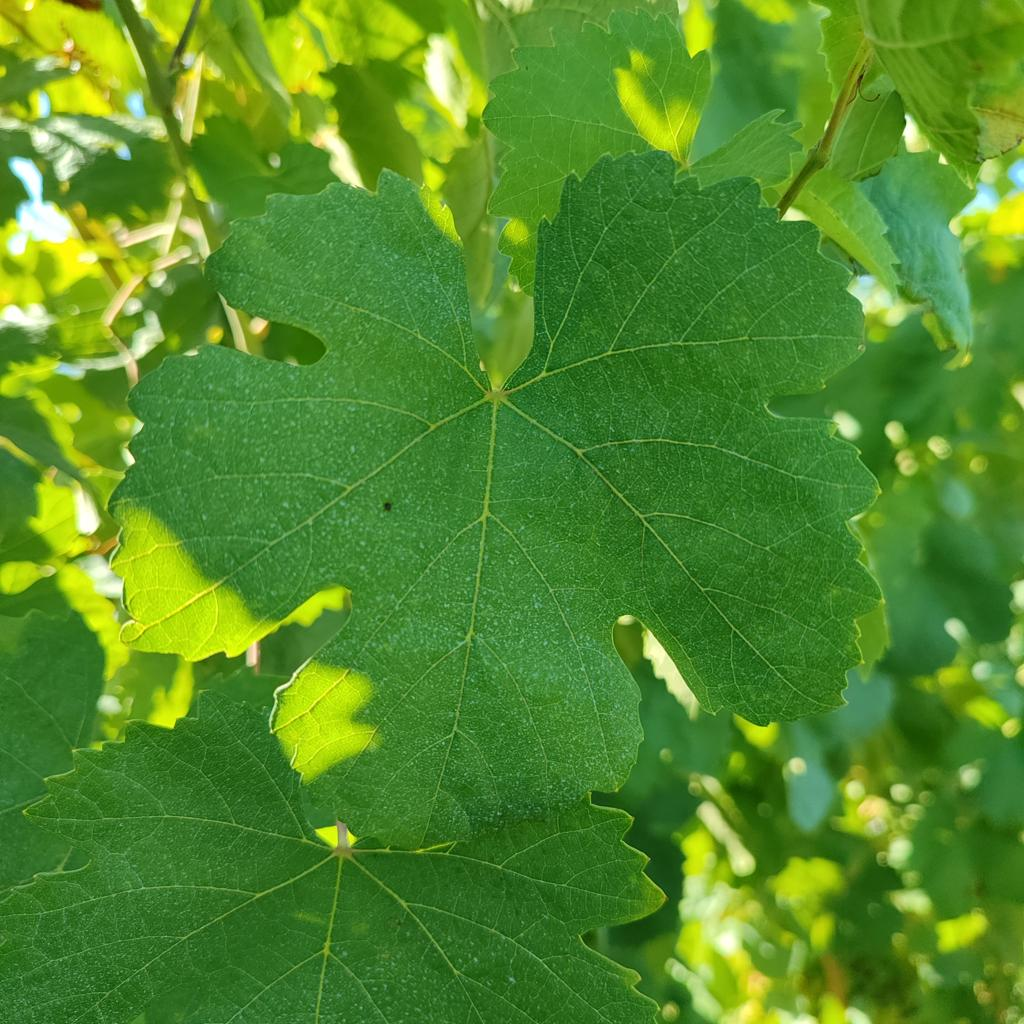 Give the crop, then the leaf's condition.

grapevine, healthy
